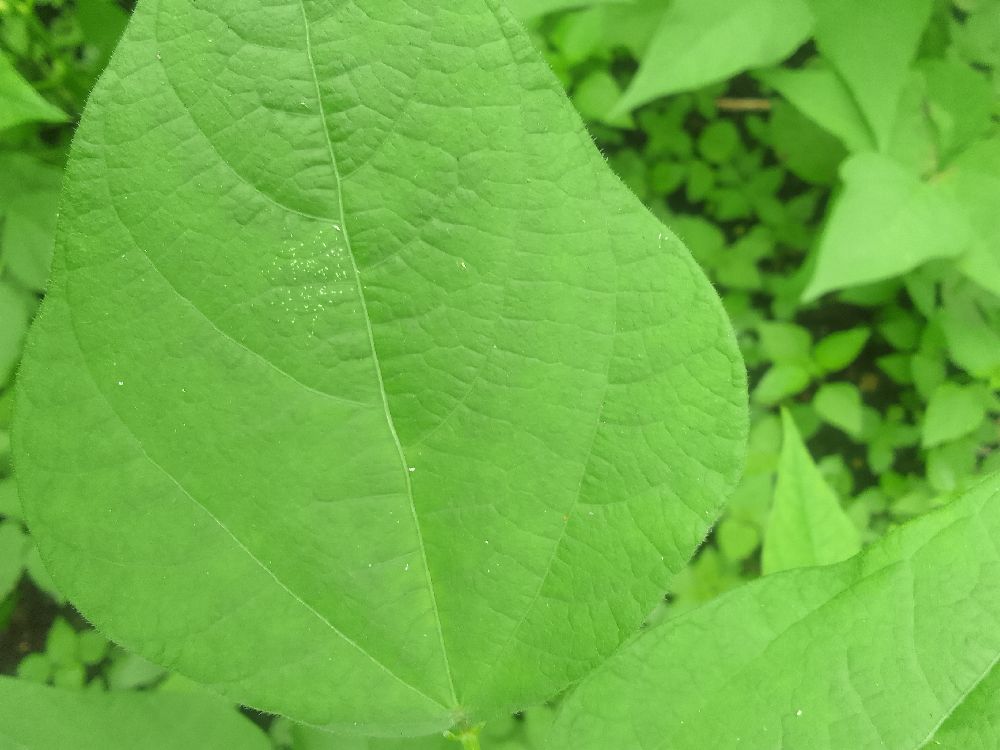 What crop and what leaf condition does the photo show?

common bean, healthy
